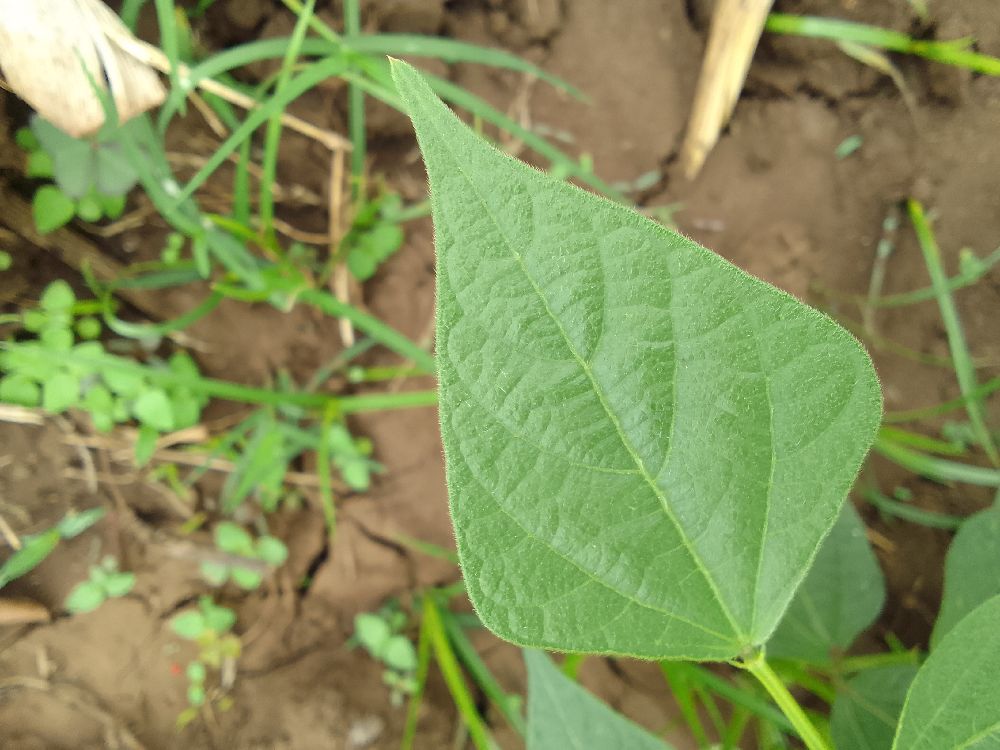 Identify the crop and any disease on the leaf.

common bean, healthy
